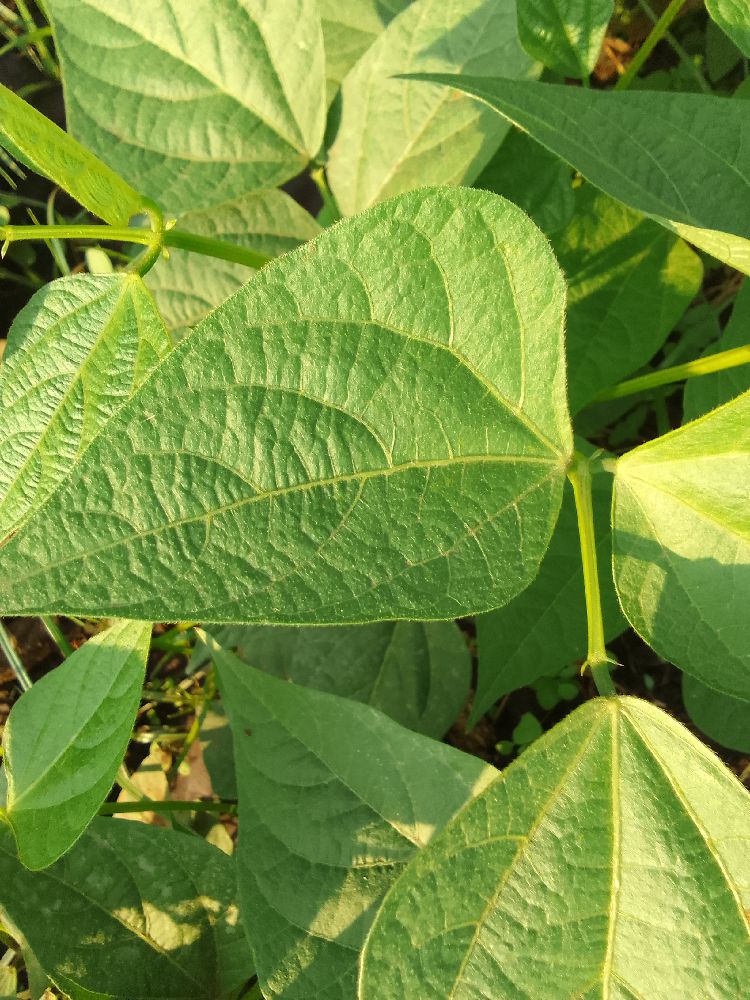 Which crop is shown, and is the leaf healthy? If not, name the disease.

common bean, healthy
